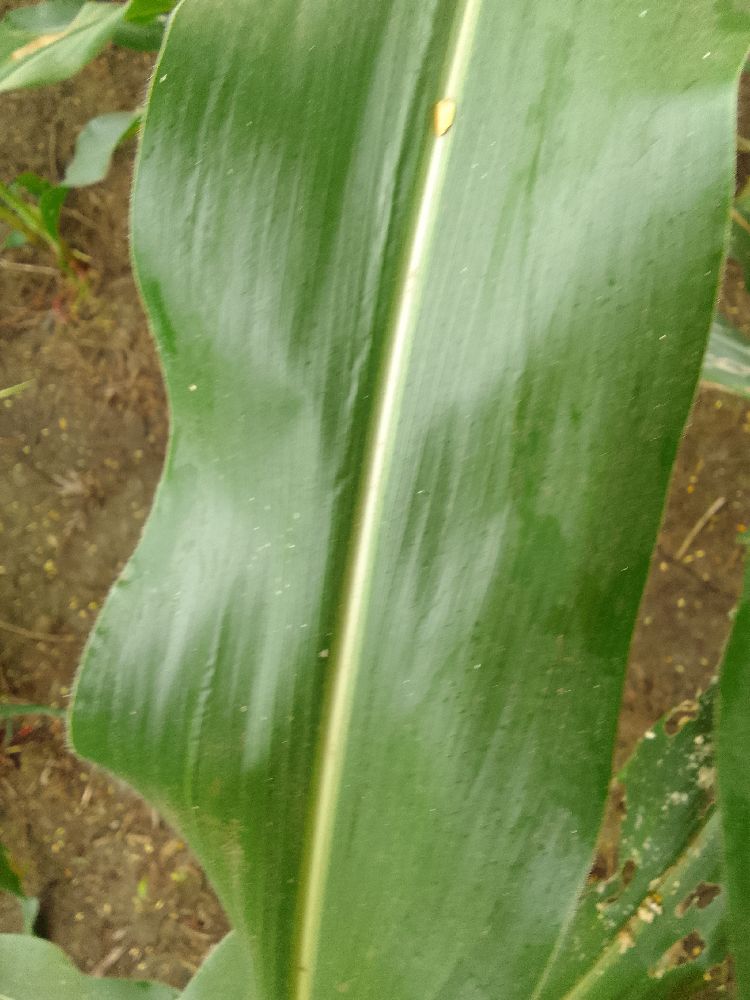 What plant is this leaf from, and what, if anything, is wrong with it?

maize, healthy
